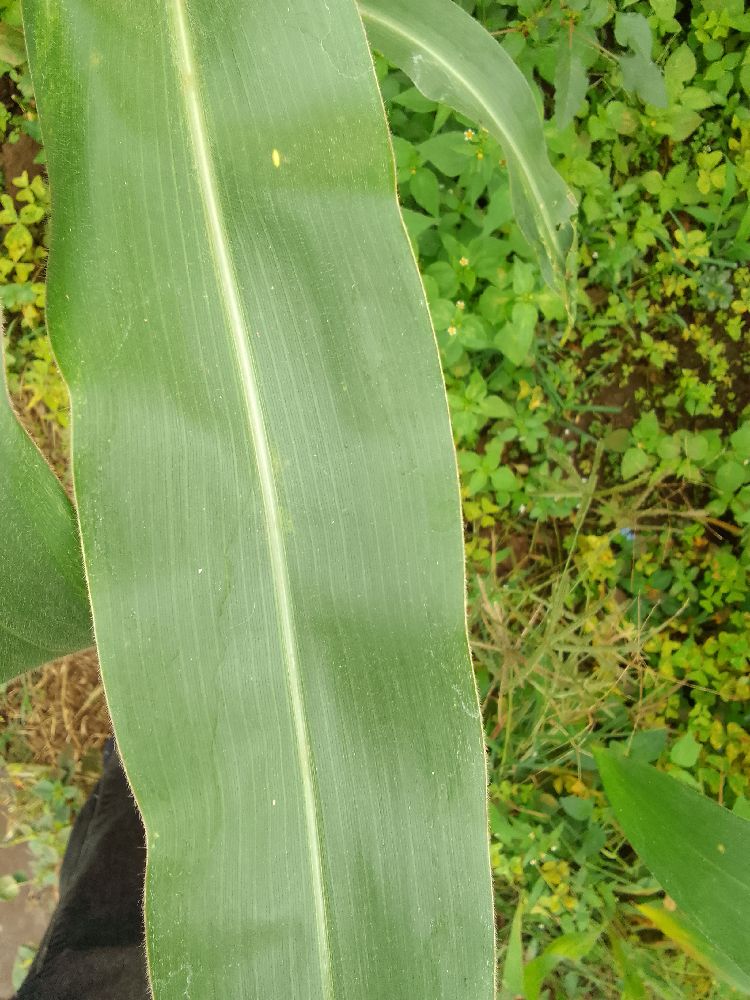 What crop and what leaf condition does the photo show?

maize, healthy
